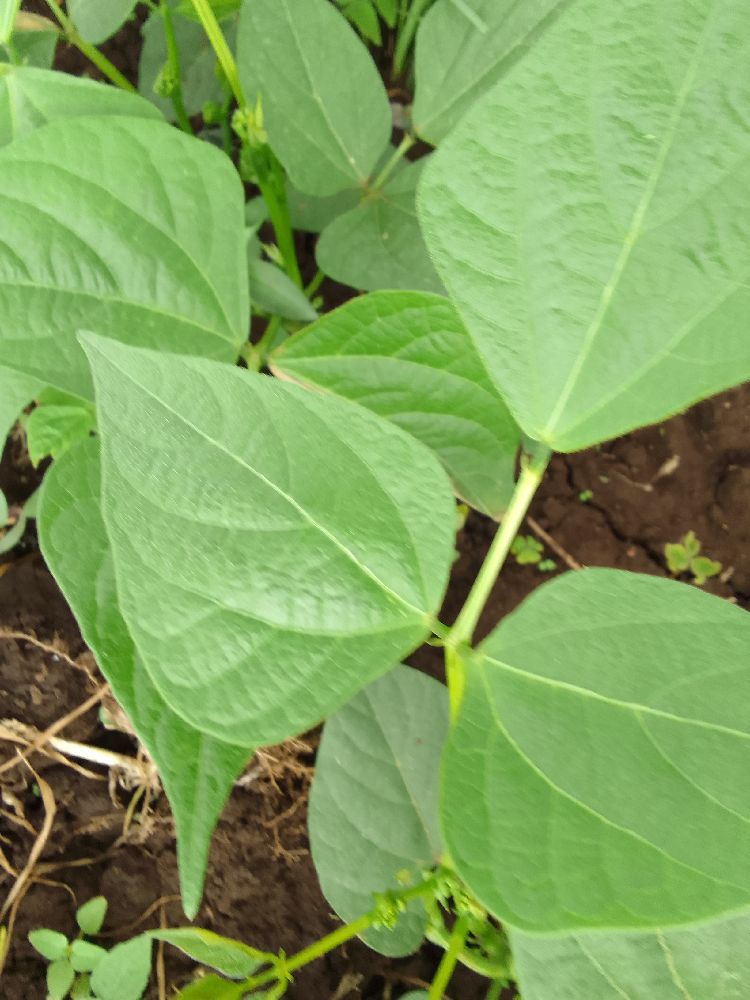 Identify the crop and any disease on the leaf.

common bean, healthy
